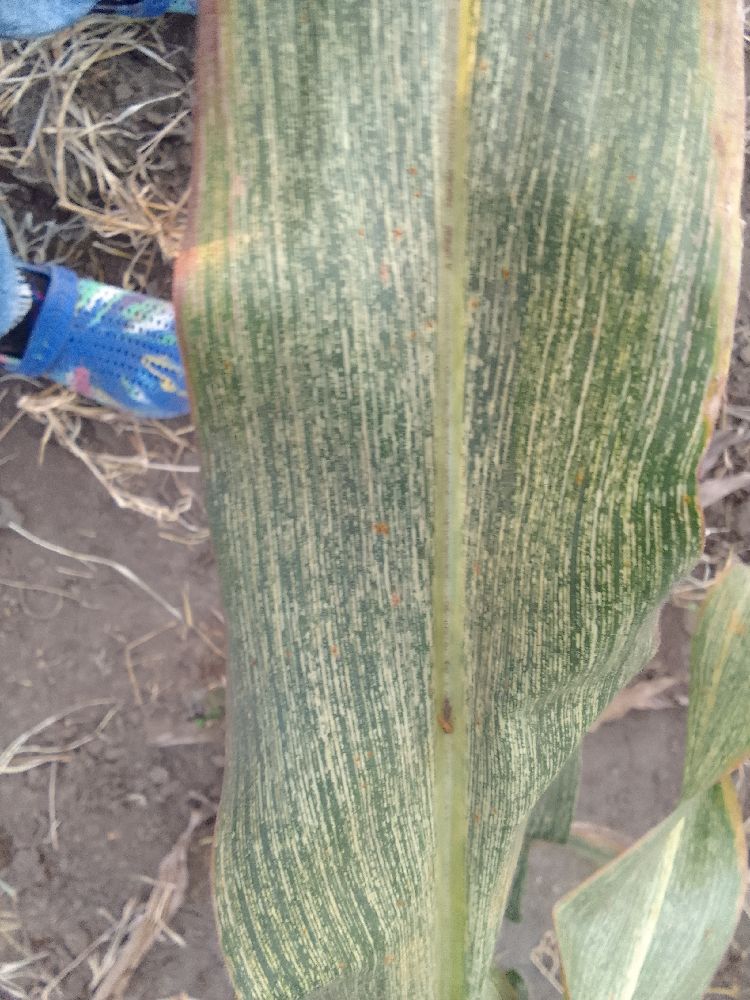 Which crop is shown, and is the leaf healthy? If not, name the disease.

maize, maize streak virus
